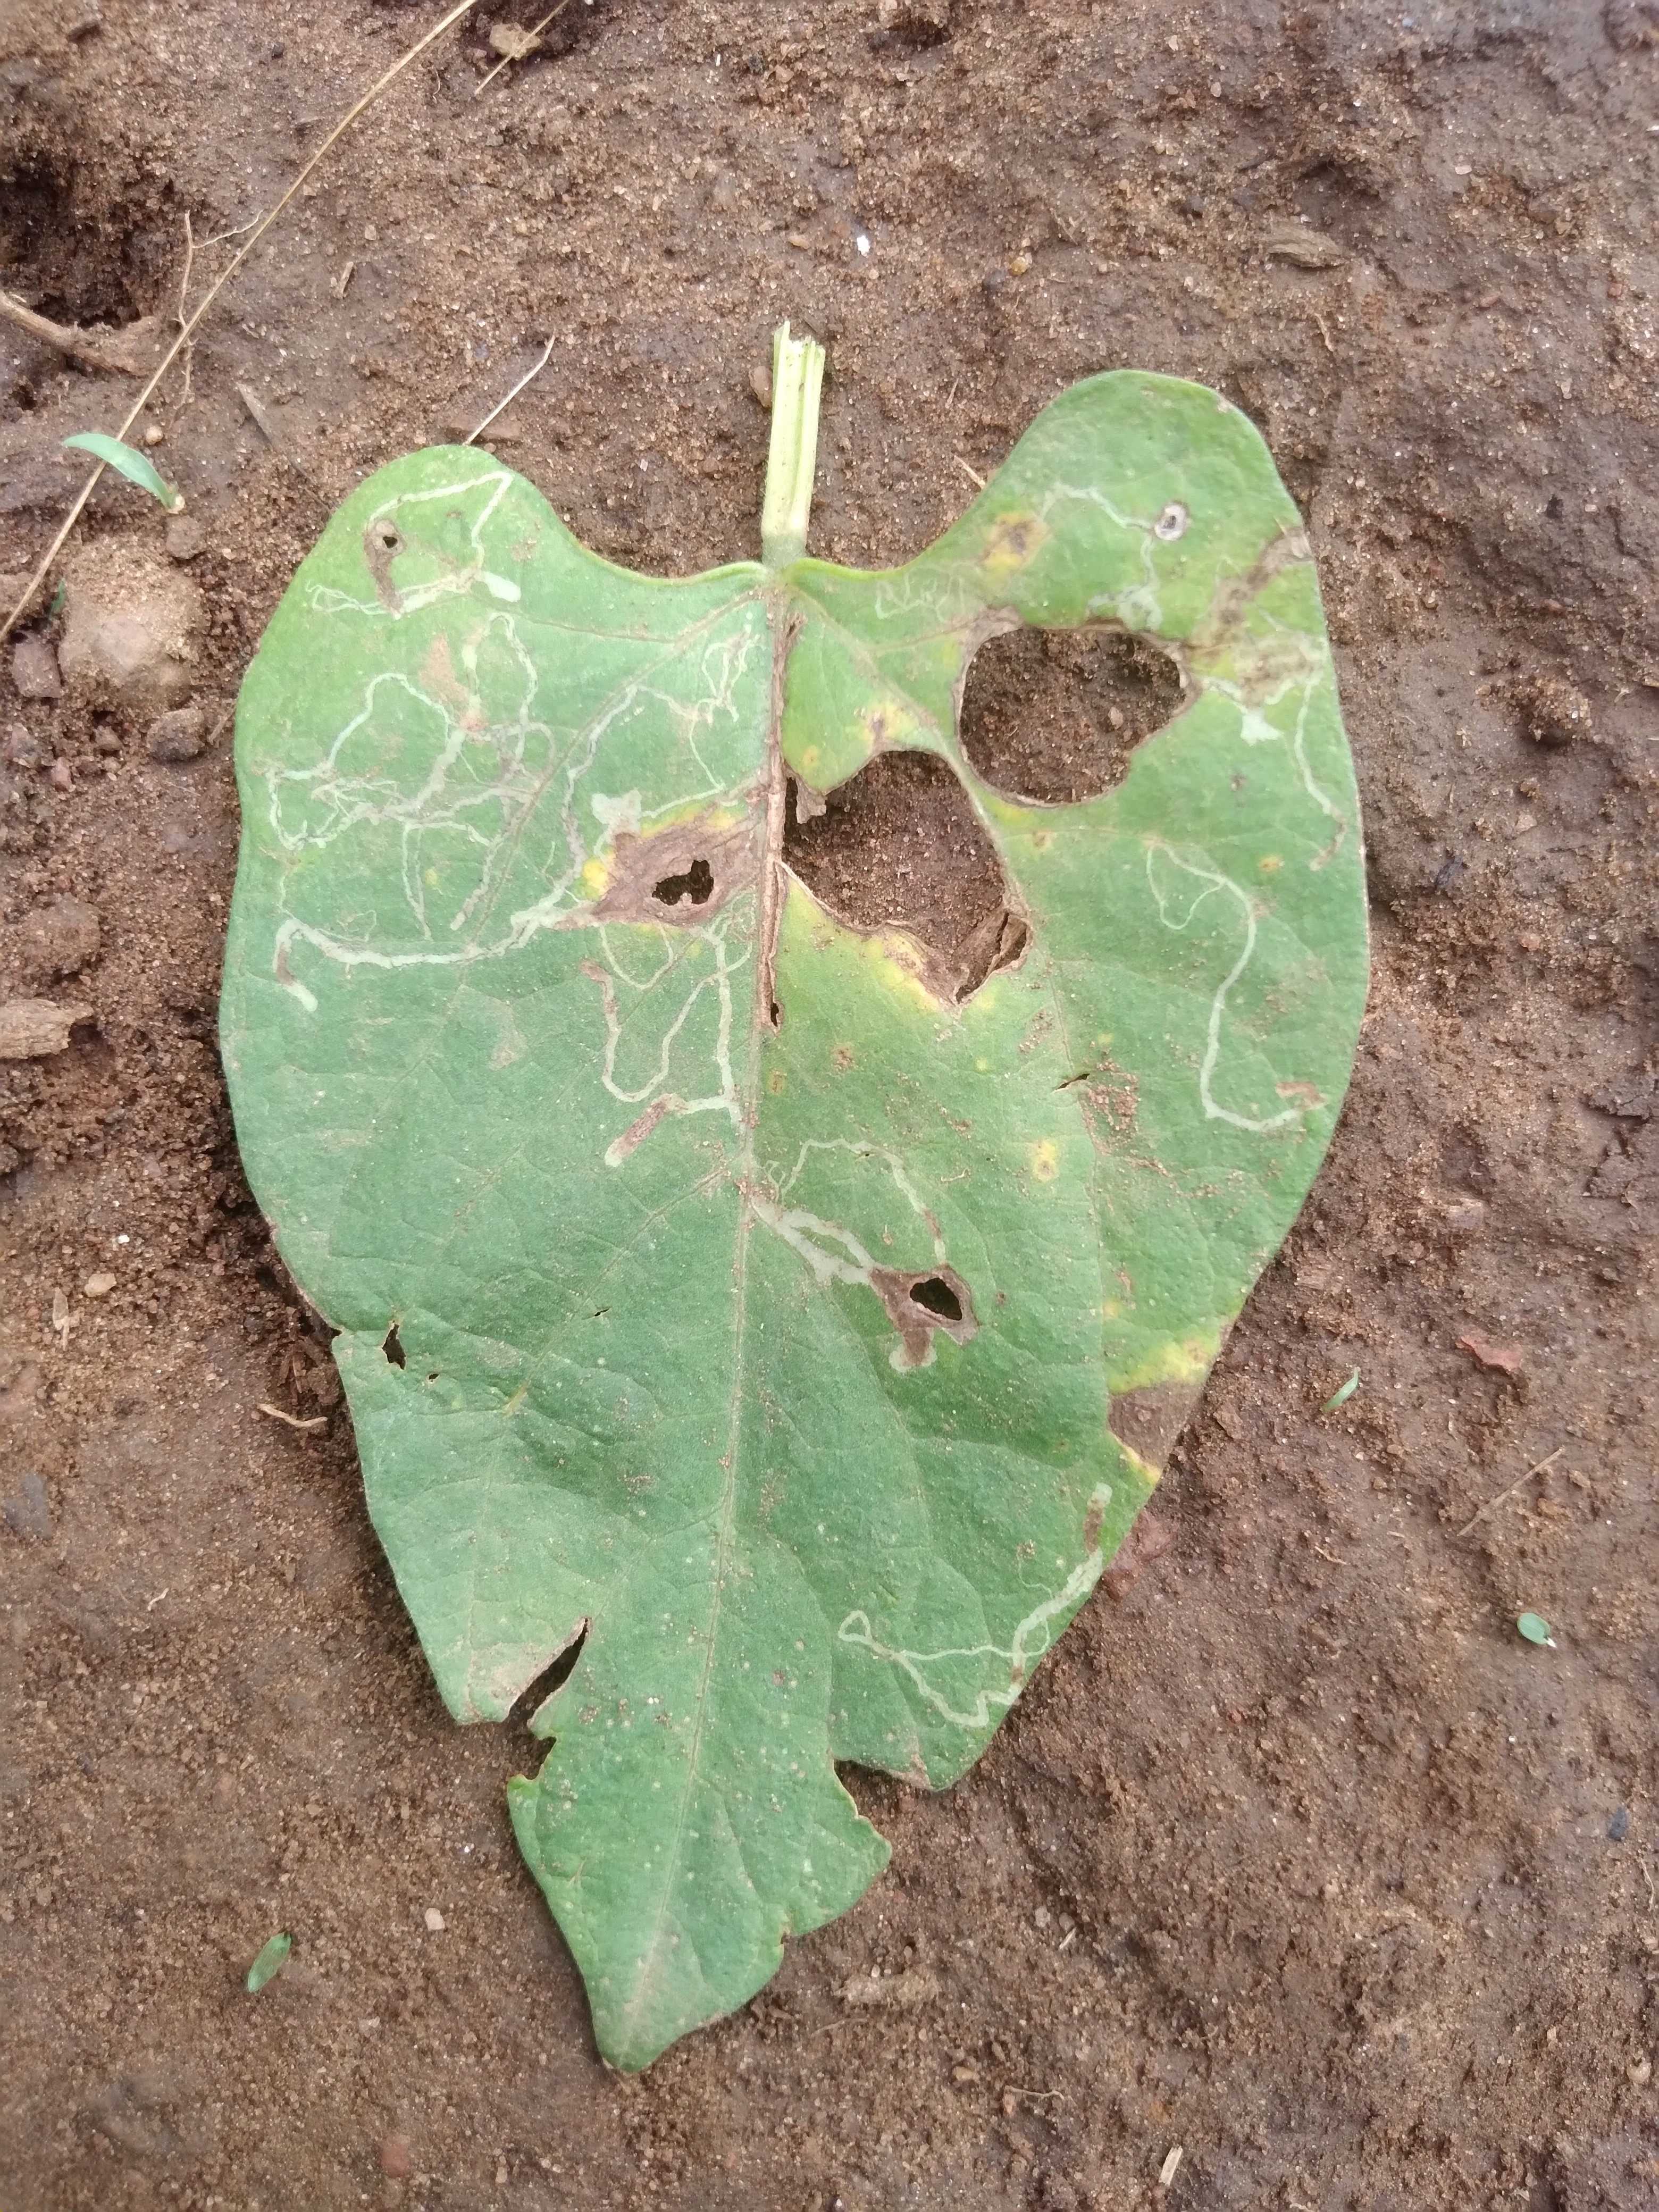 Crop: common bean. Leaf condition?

rust
